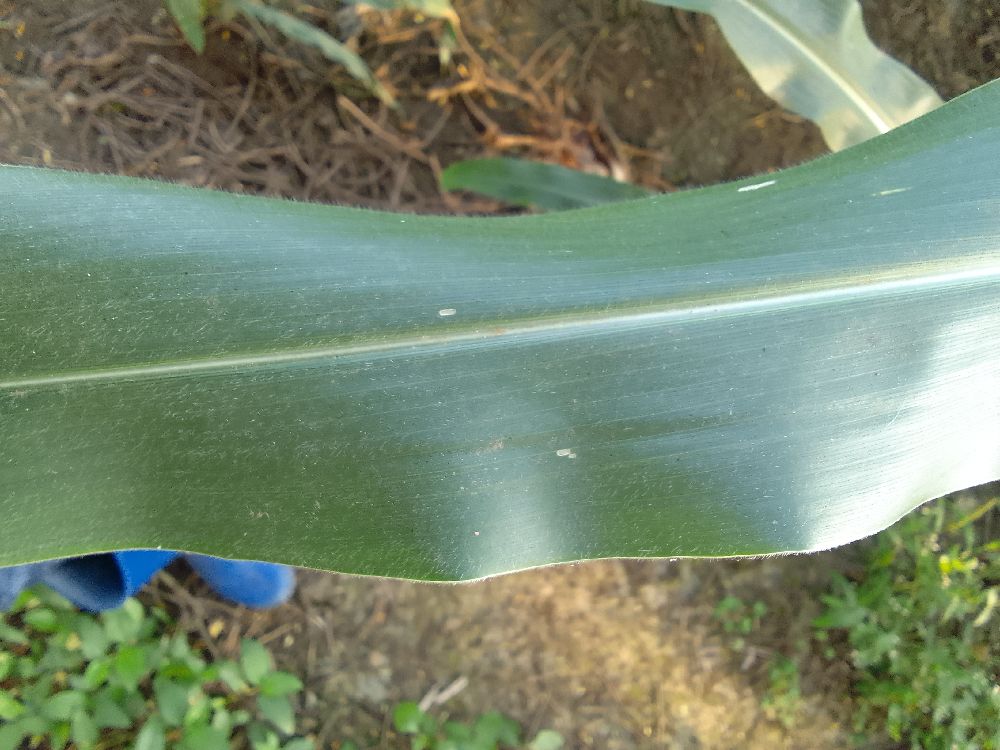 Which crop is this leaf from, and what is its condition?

maize, healthy
